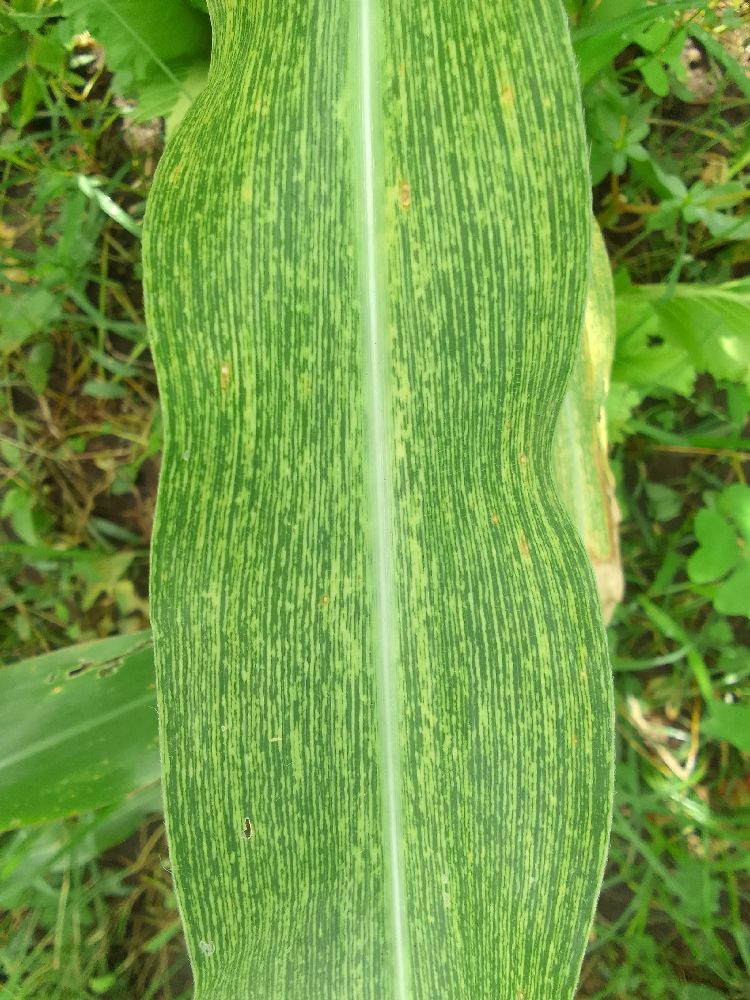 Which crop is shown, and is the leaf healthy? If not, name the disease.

maize, maize streak virus
